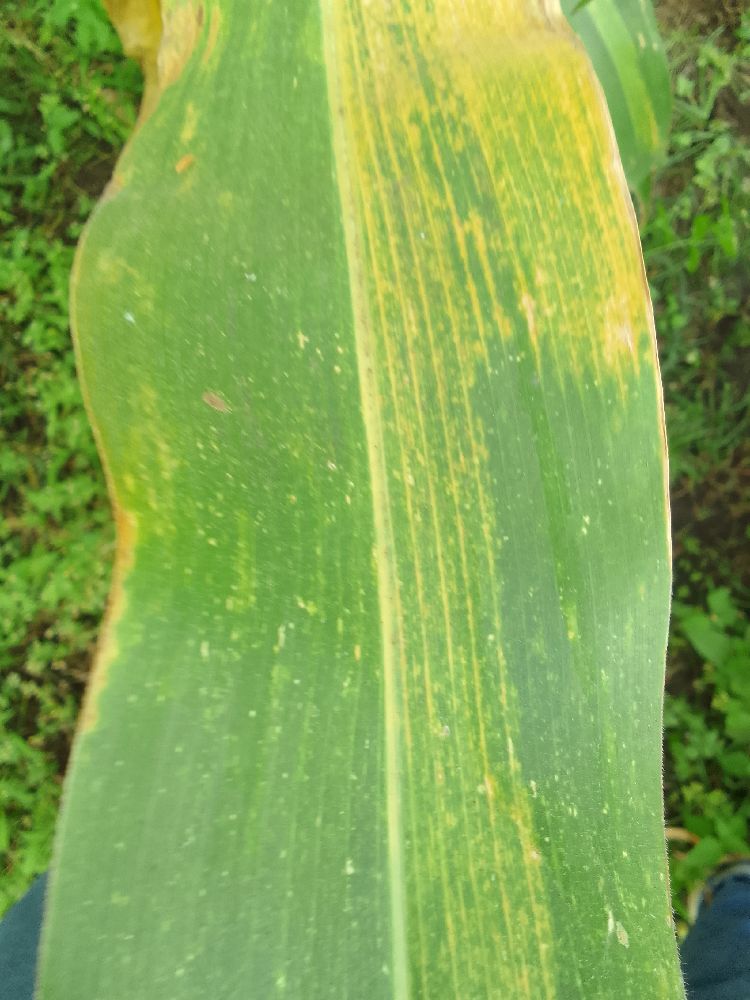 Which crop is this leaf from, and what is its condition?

maize, maize lethal necrosis
